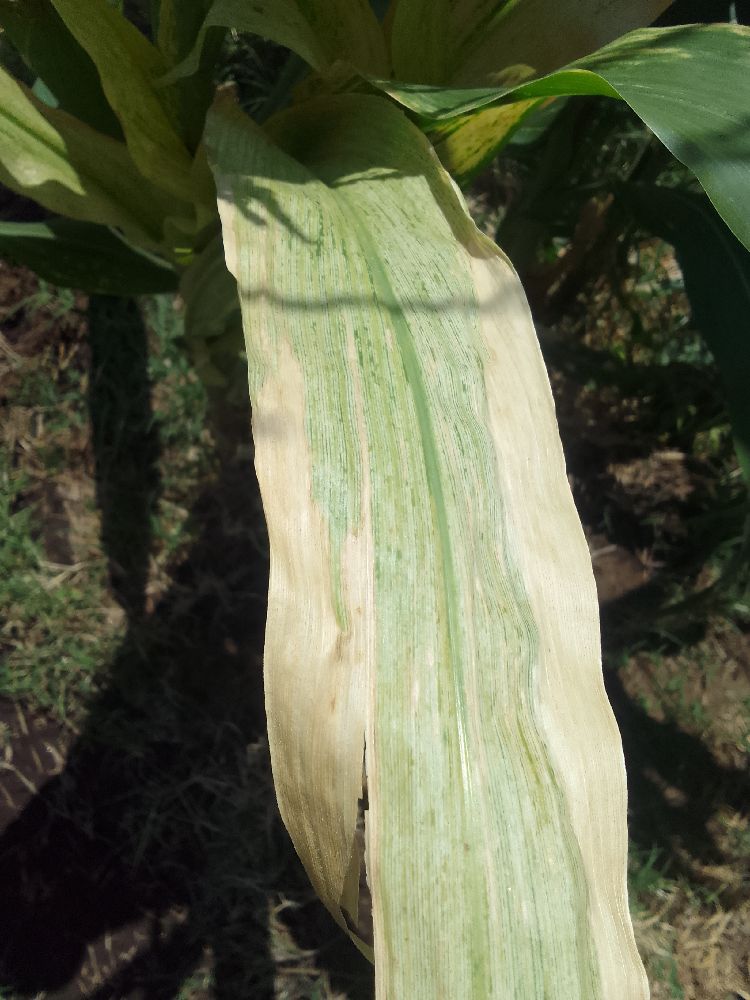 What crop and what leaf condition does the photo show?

maize, maize lethal necrosis
